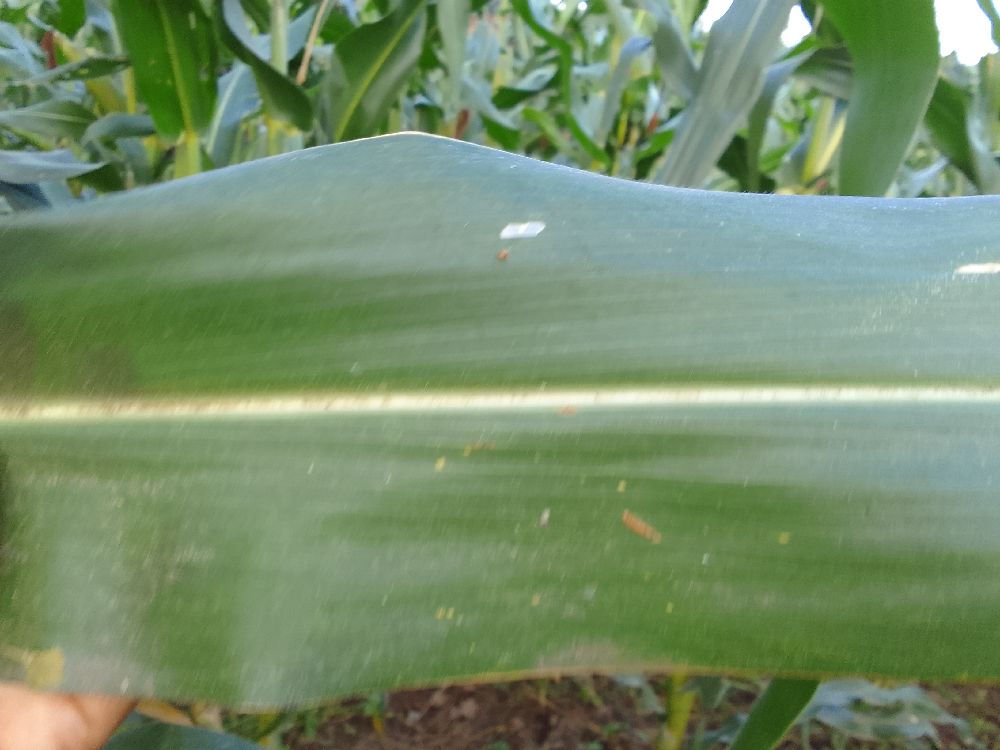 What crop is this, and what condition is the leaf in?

maize, healthy
